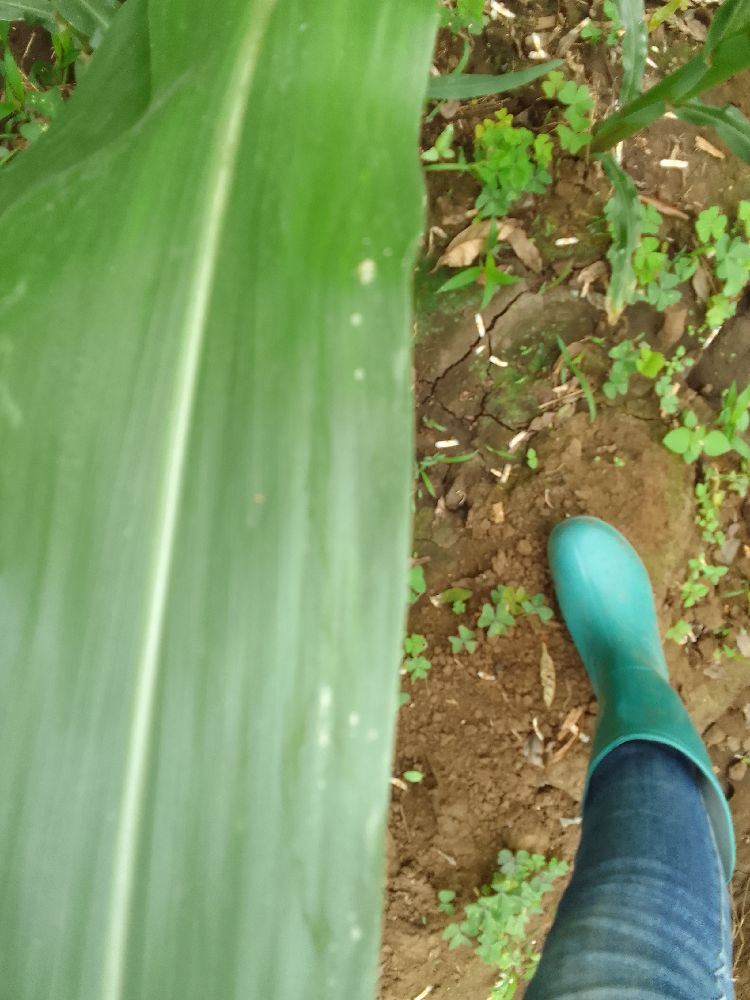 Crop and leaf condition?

maize, healthy
